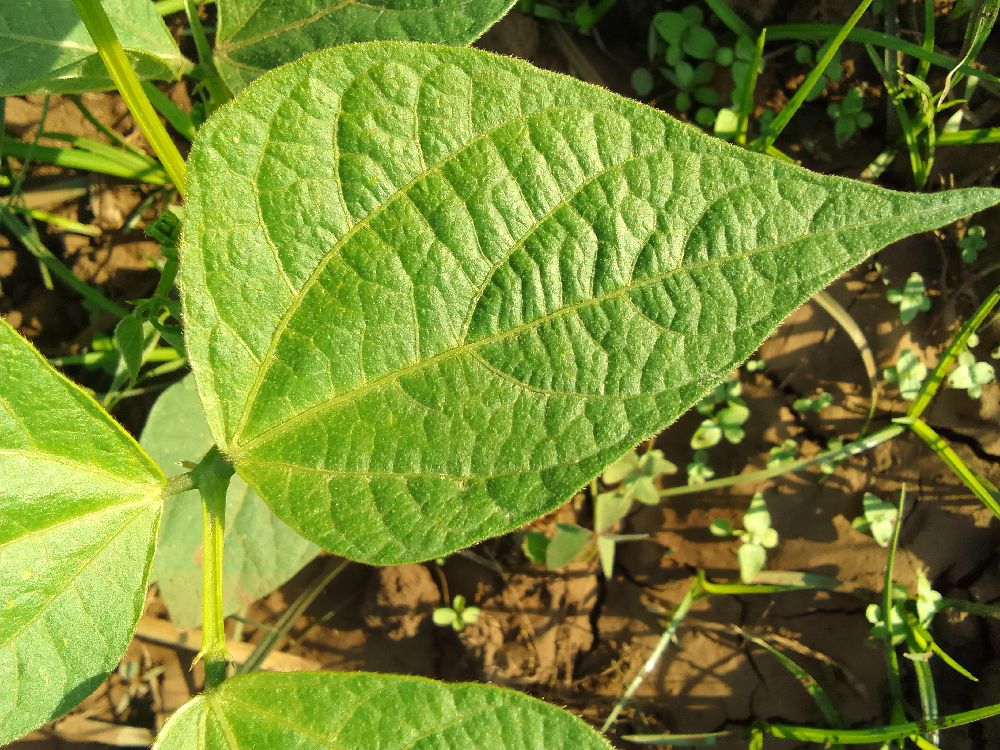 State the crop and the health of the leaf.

common bean, healthy
